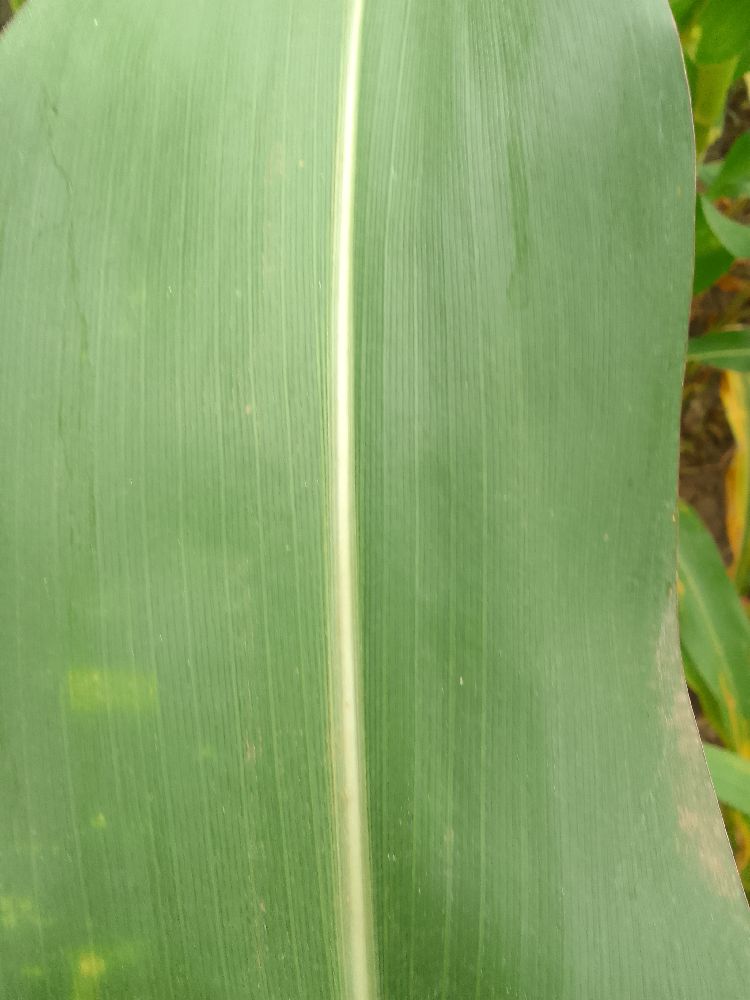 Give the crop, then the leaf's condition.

maize, healthy
